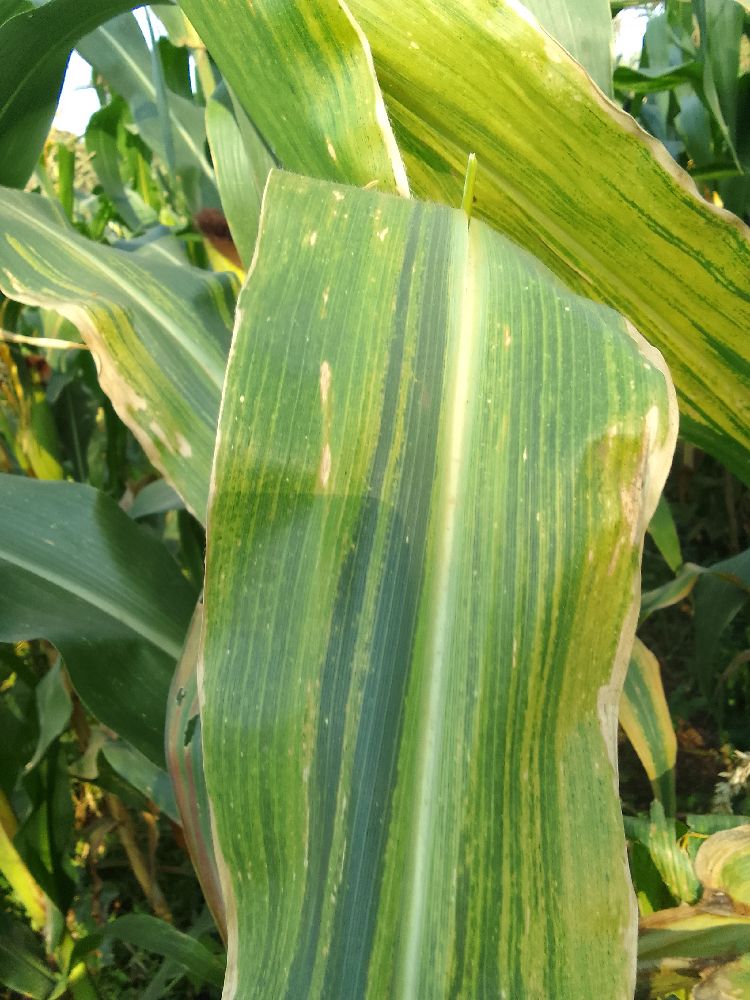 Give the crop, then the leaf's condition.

maize, maize lethal necrosis
